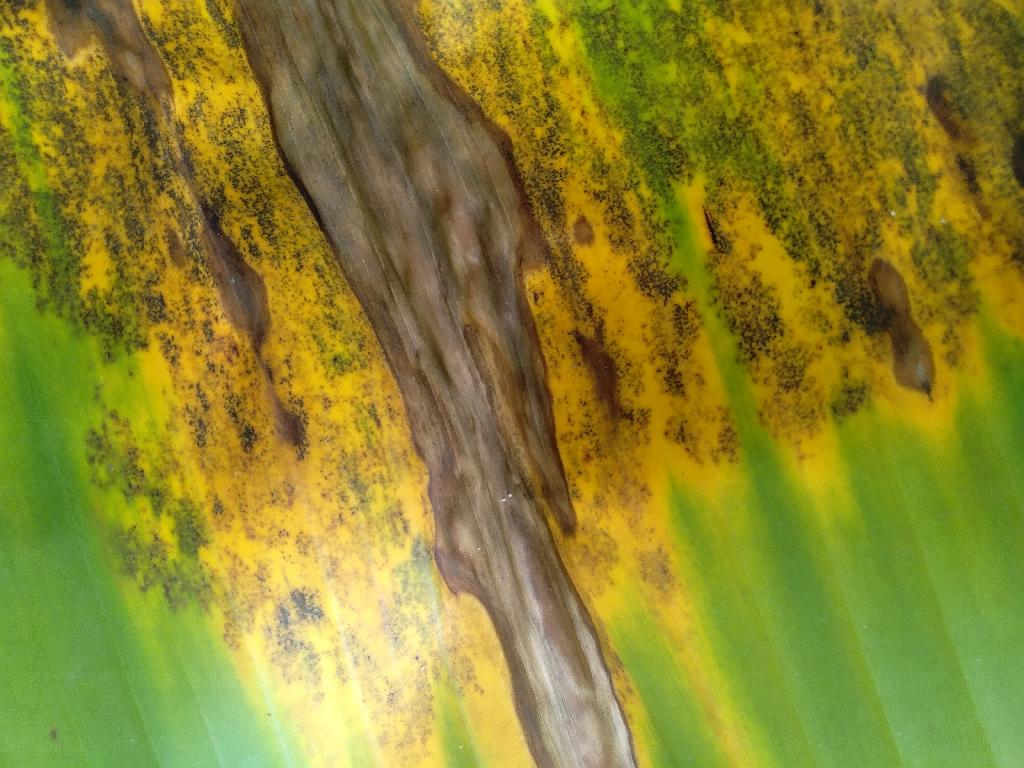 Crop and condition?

banana, black sigatoka
